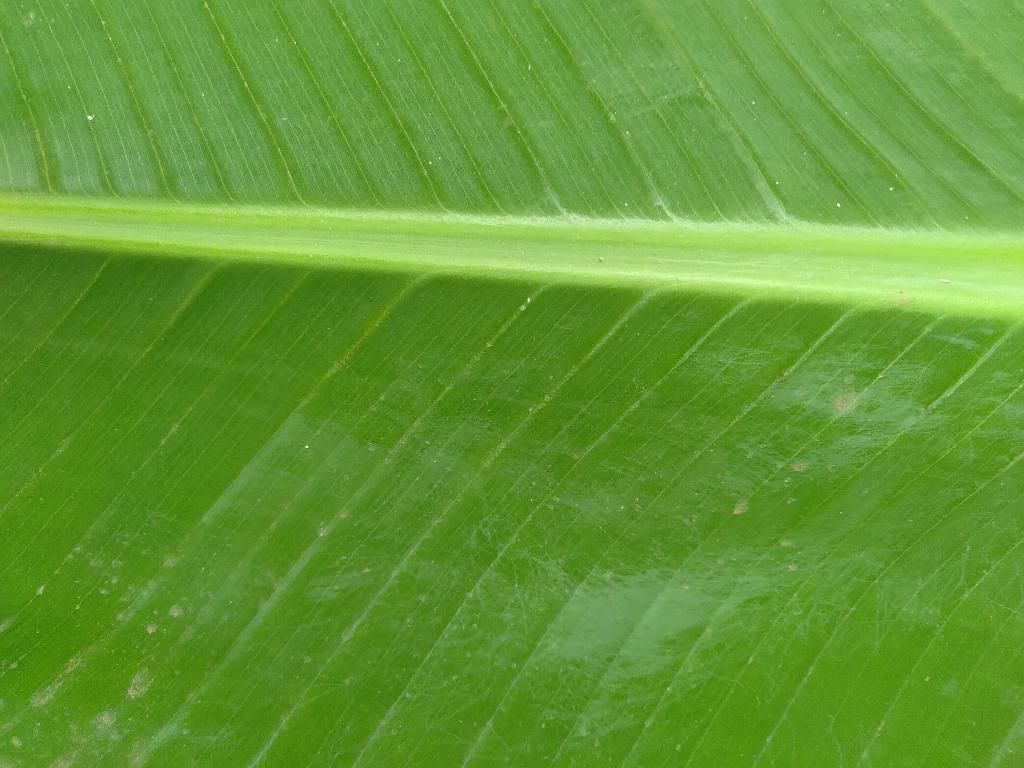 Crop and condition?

banana, healthy
